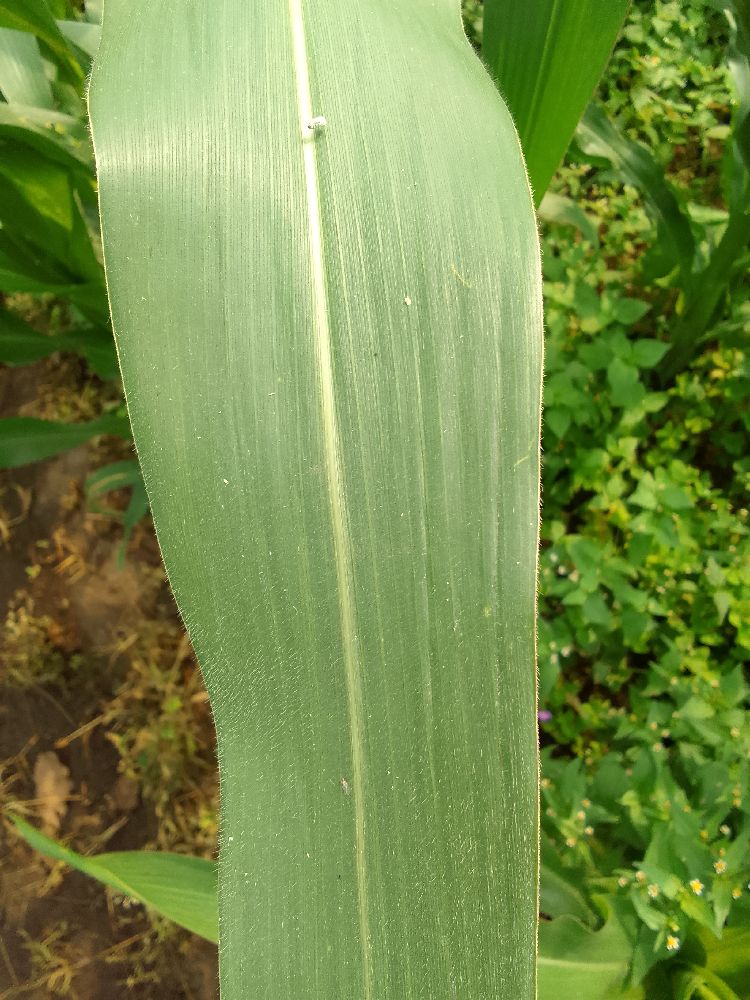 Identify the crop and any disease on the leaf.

maize, healthy
